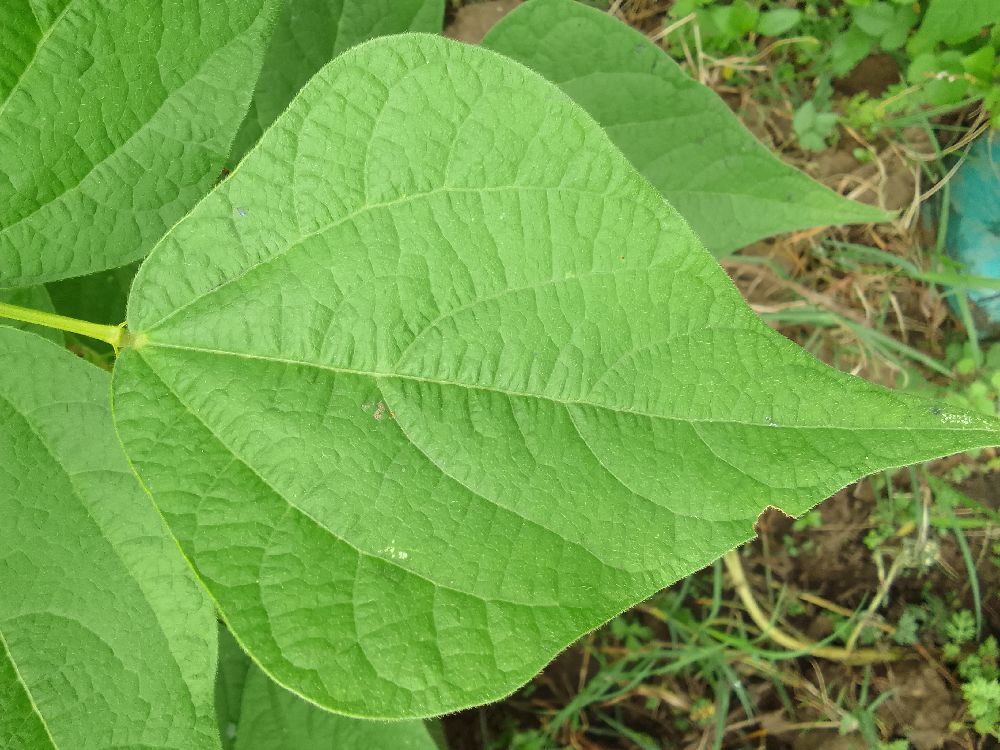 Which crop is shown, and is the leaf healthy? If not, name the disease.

common bean, healthy
